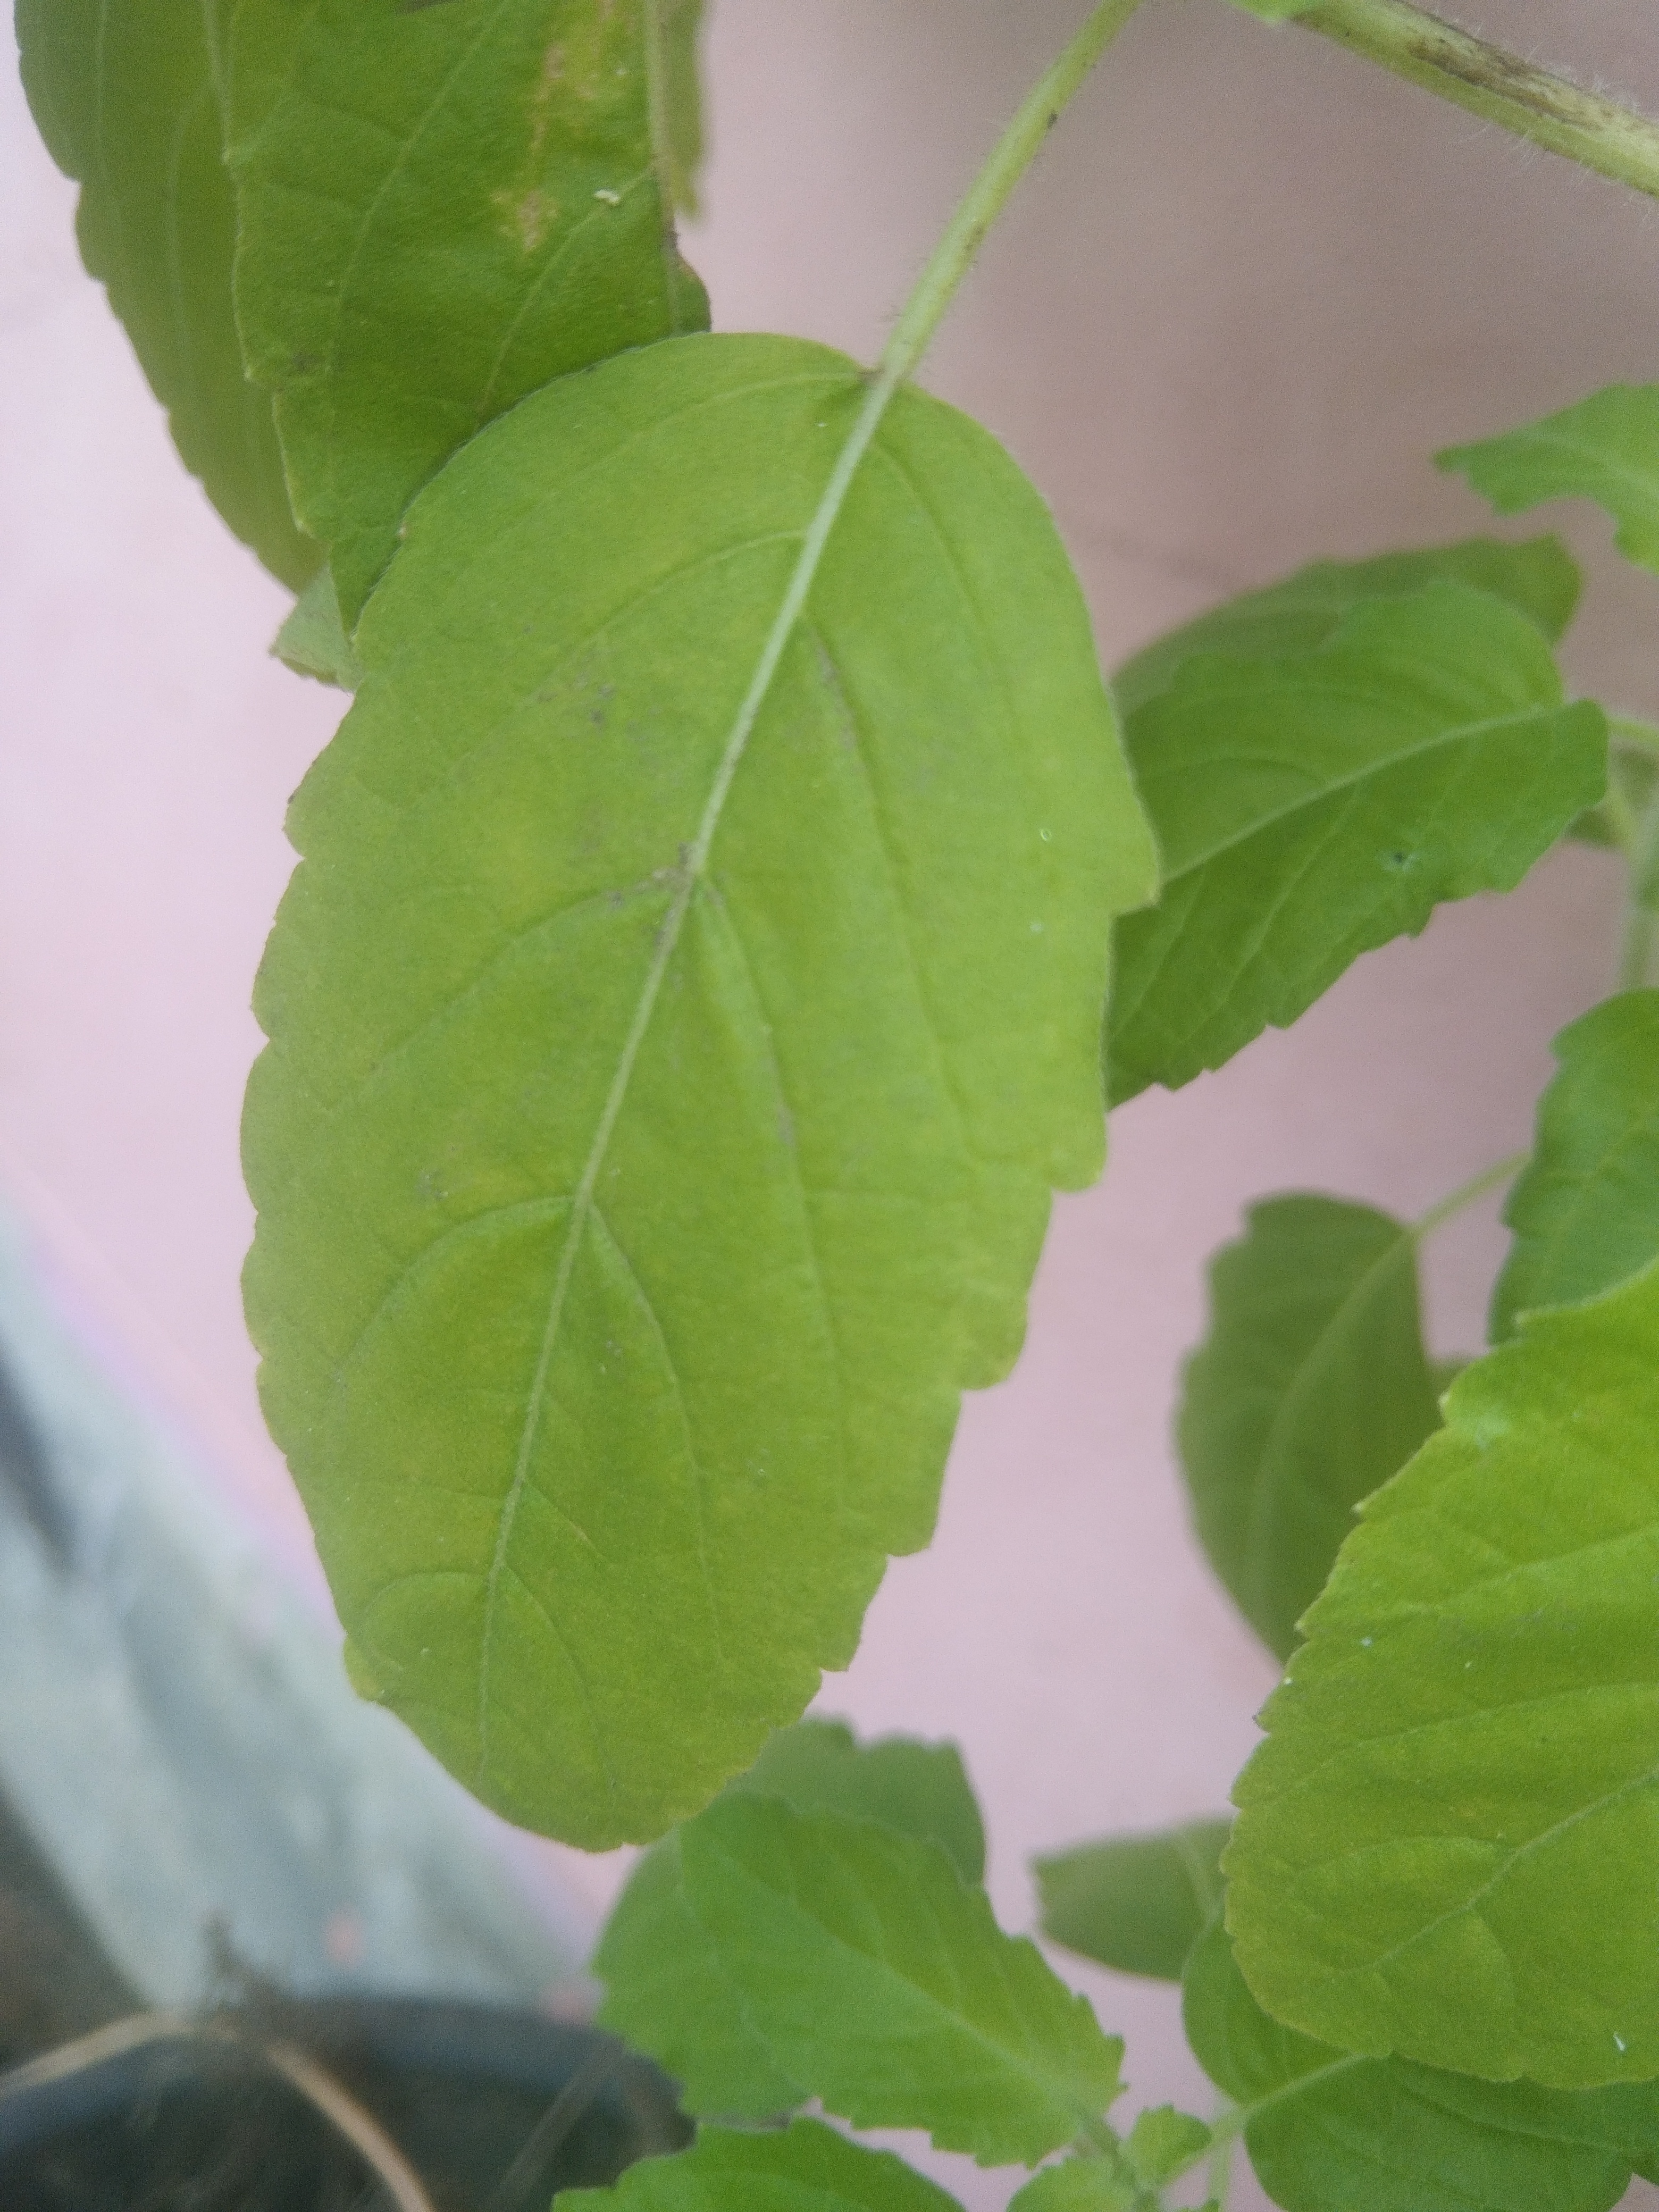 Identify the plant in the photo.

tulshi
